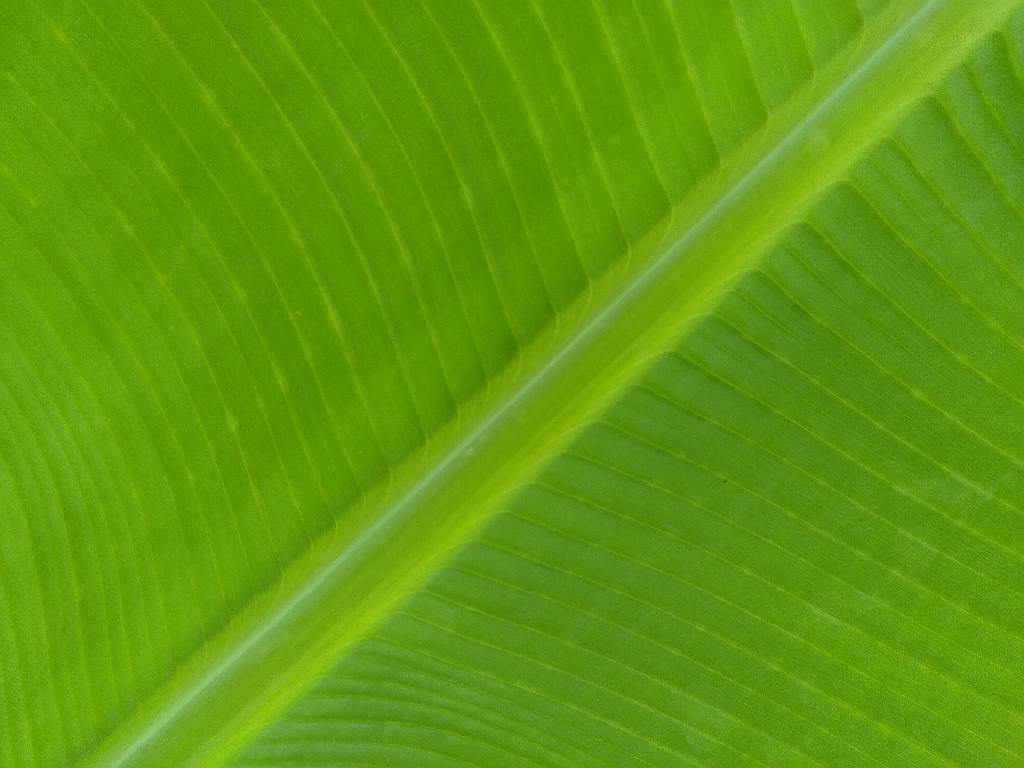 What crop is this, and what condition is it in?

banana, healthy
